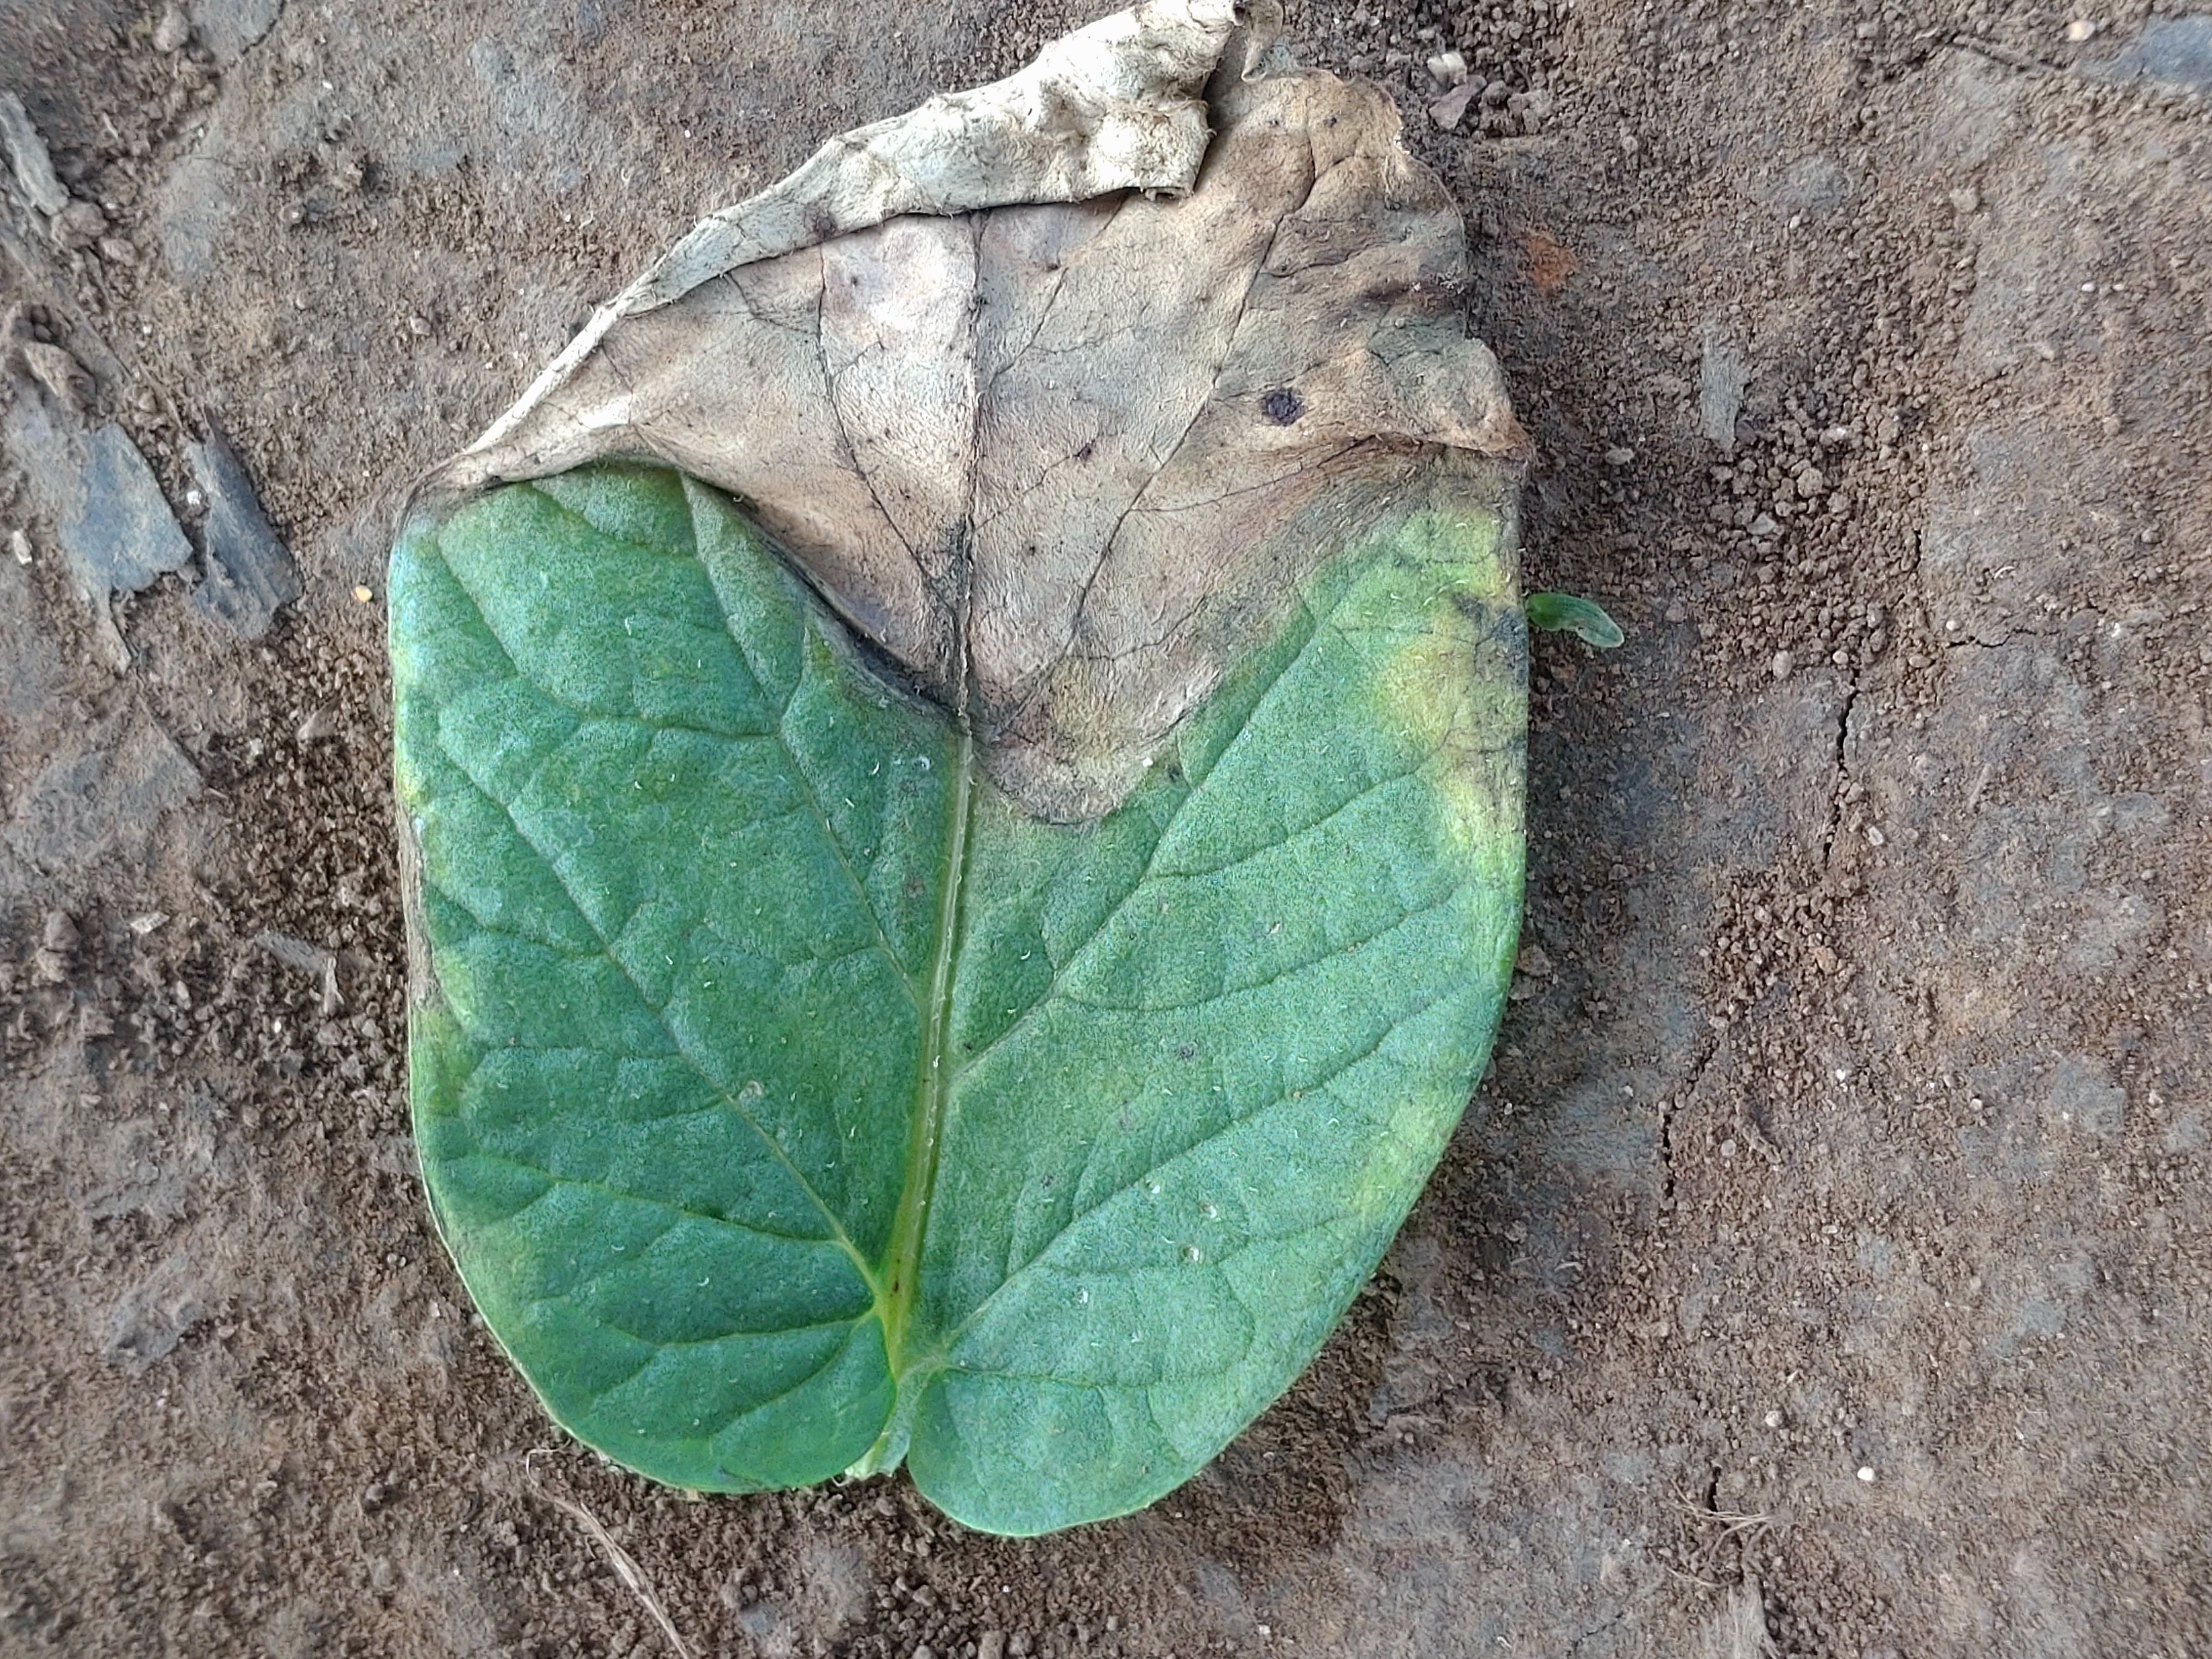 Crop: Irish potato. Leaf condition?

early blight
